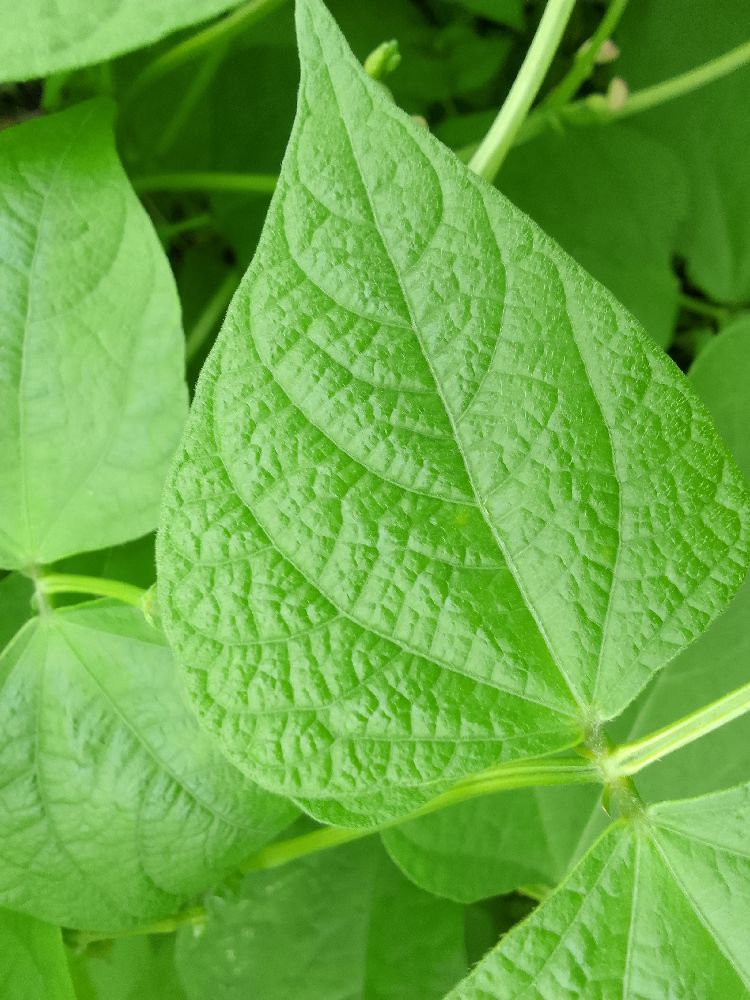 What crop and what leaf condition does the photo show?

common bean, healthy
